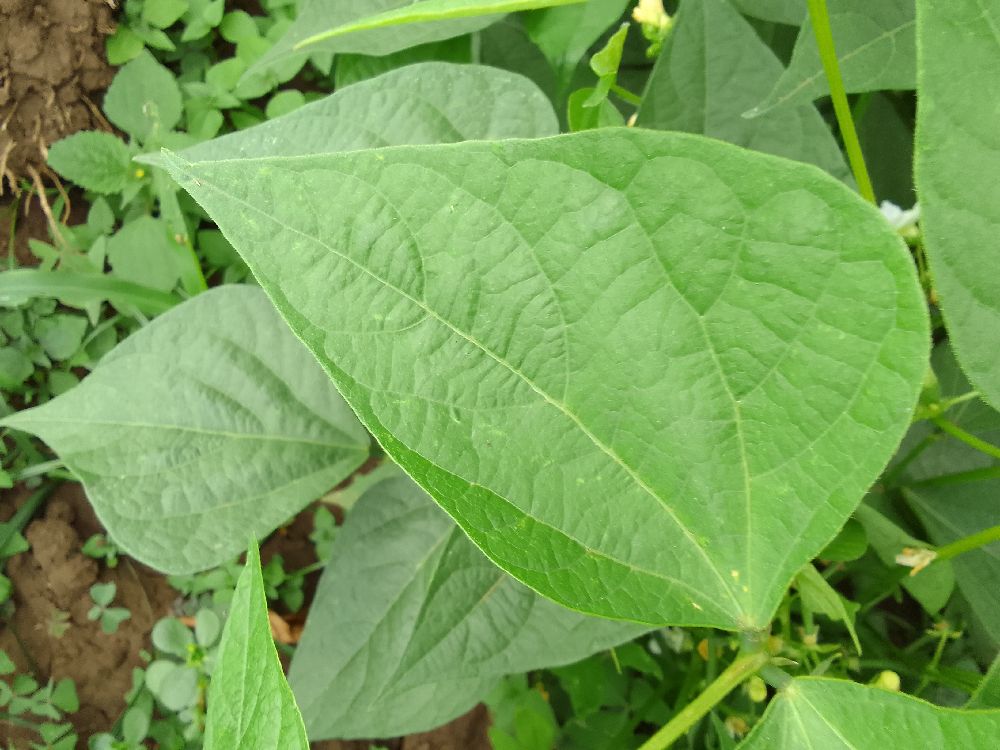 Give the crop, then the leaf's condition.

common bean, healthy
